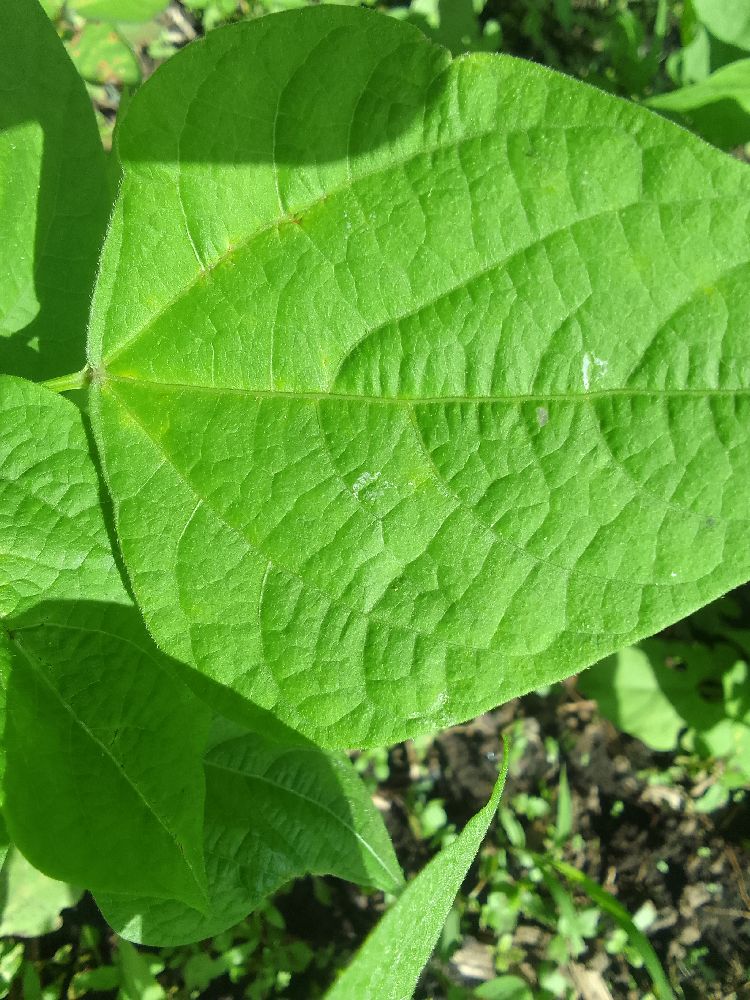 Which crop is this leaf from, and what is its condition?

common bean, healthy
